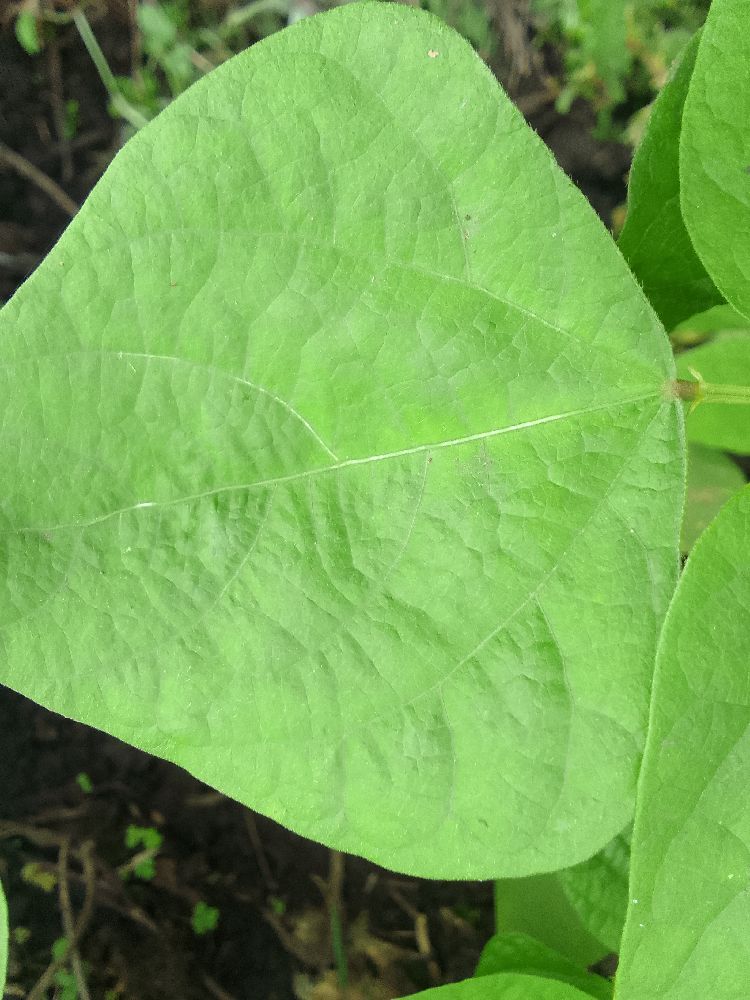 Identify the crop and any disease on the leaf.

common bean, healthy
